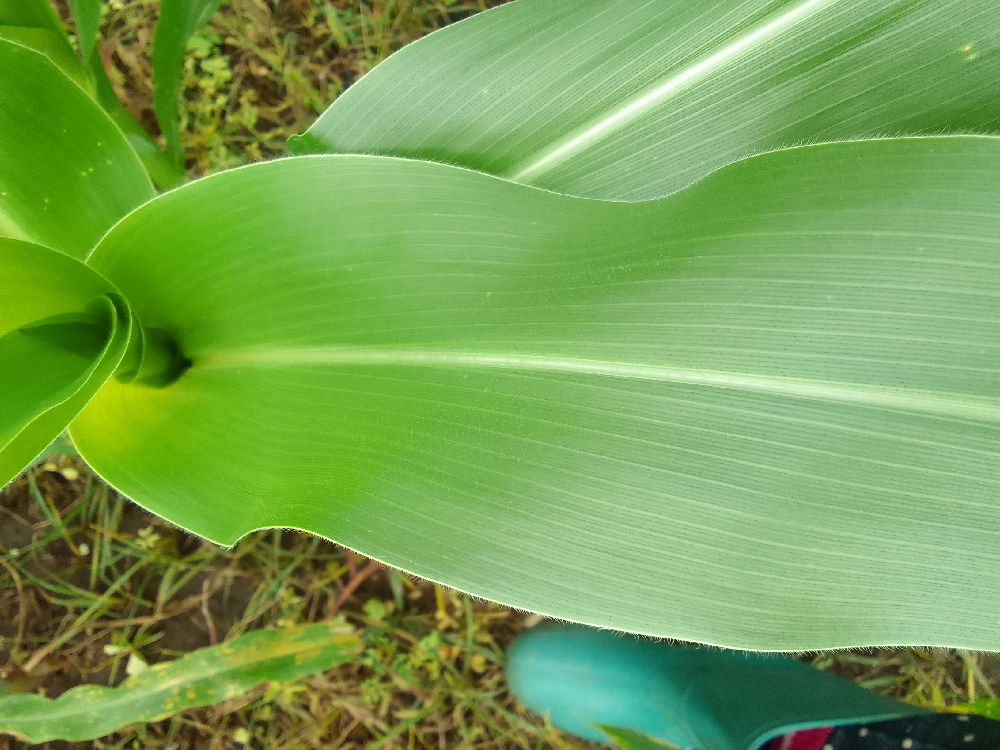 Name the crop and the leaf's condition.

maize, healthy
